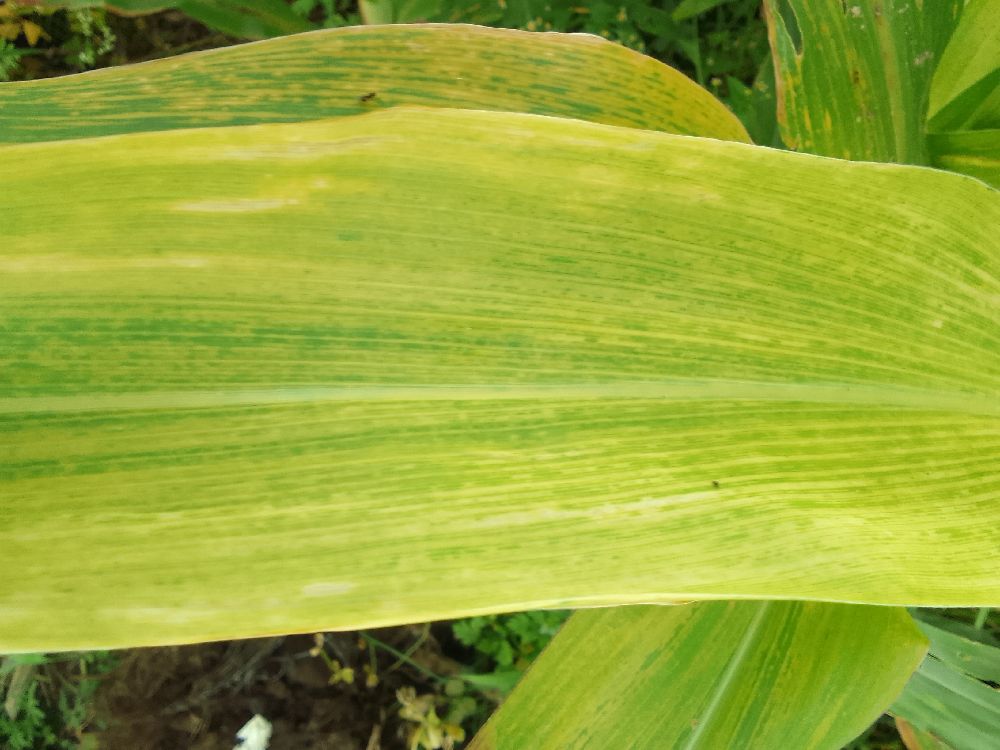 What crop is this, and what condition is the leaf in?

maize, maize lethal necrosis
